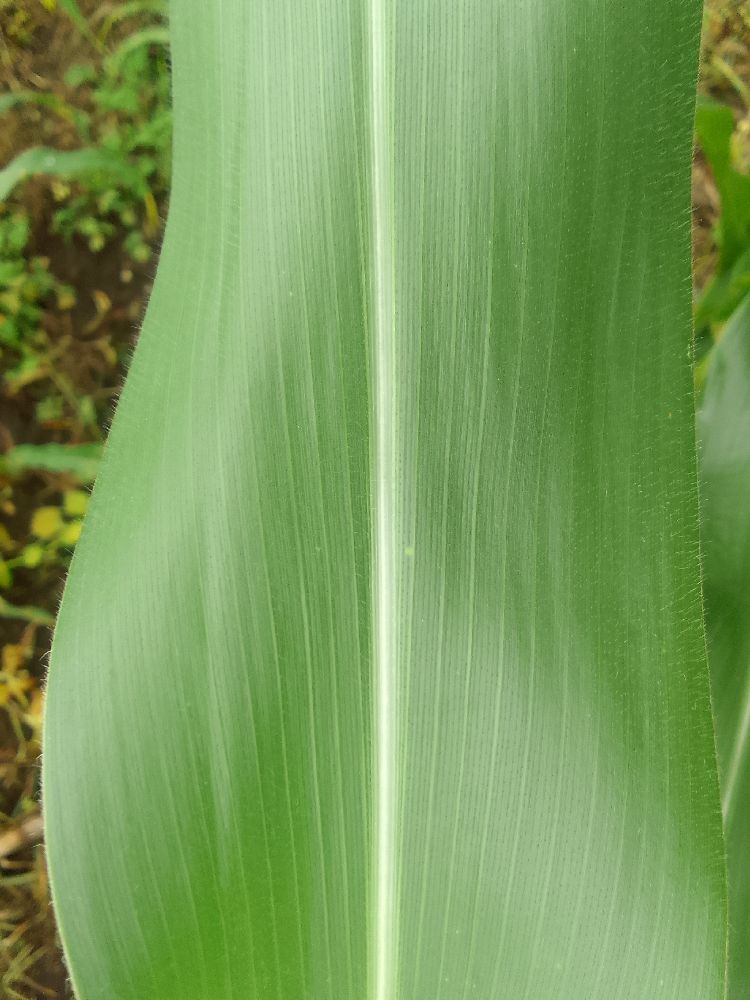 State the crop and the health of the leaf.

maize, healthy
